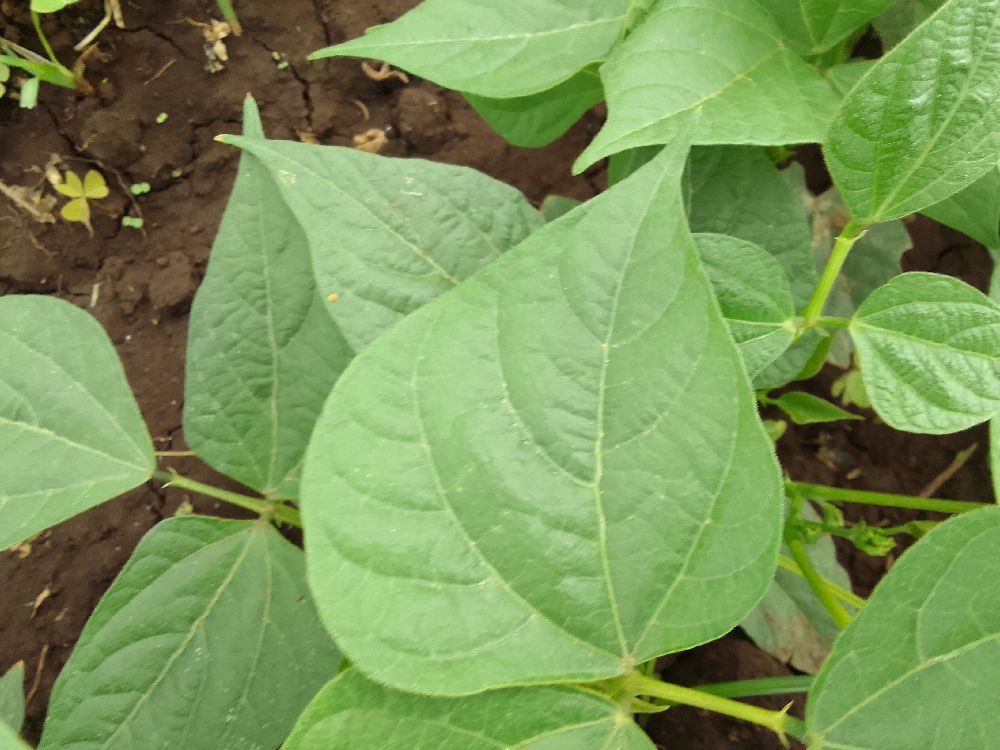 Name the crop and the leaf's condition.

common bean, healthy
